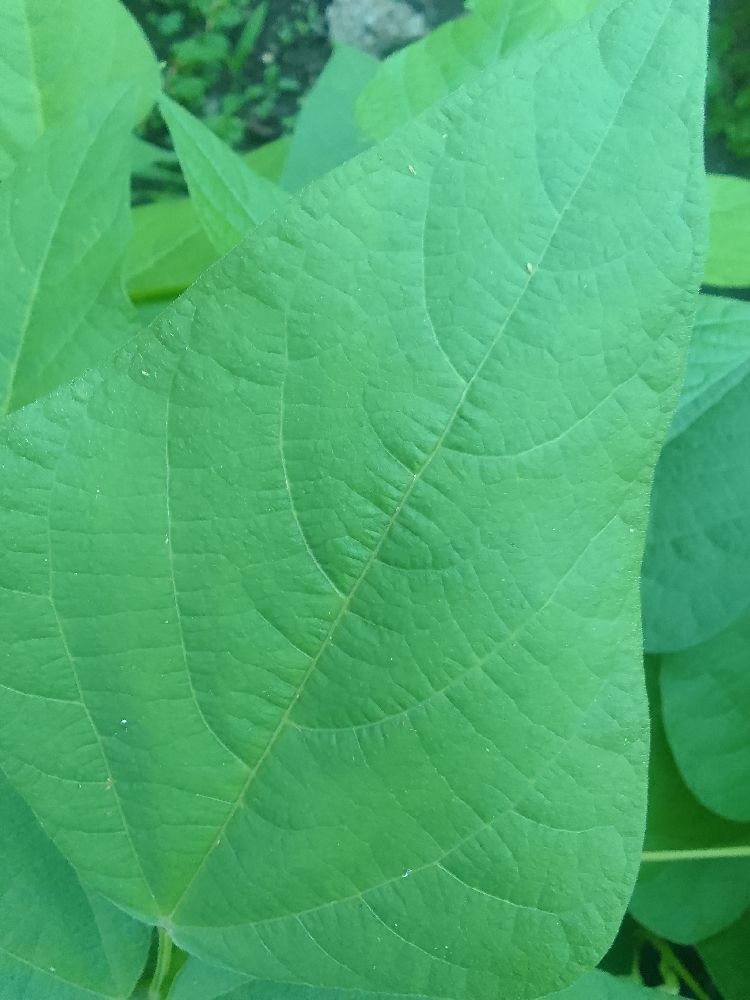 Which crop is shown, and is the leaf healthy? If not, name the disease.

common bean, healthy
